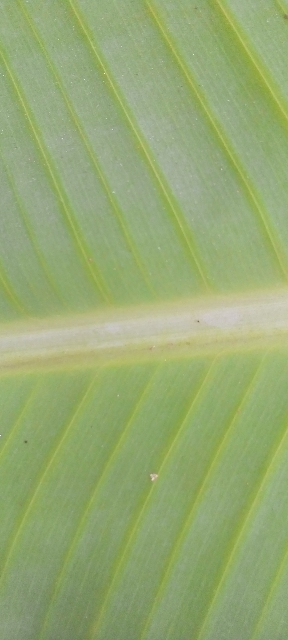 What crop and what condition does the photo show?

banana, healthy
